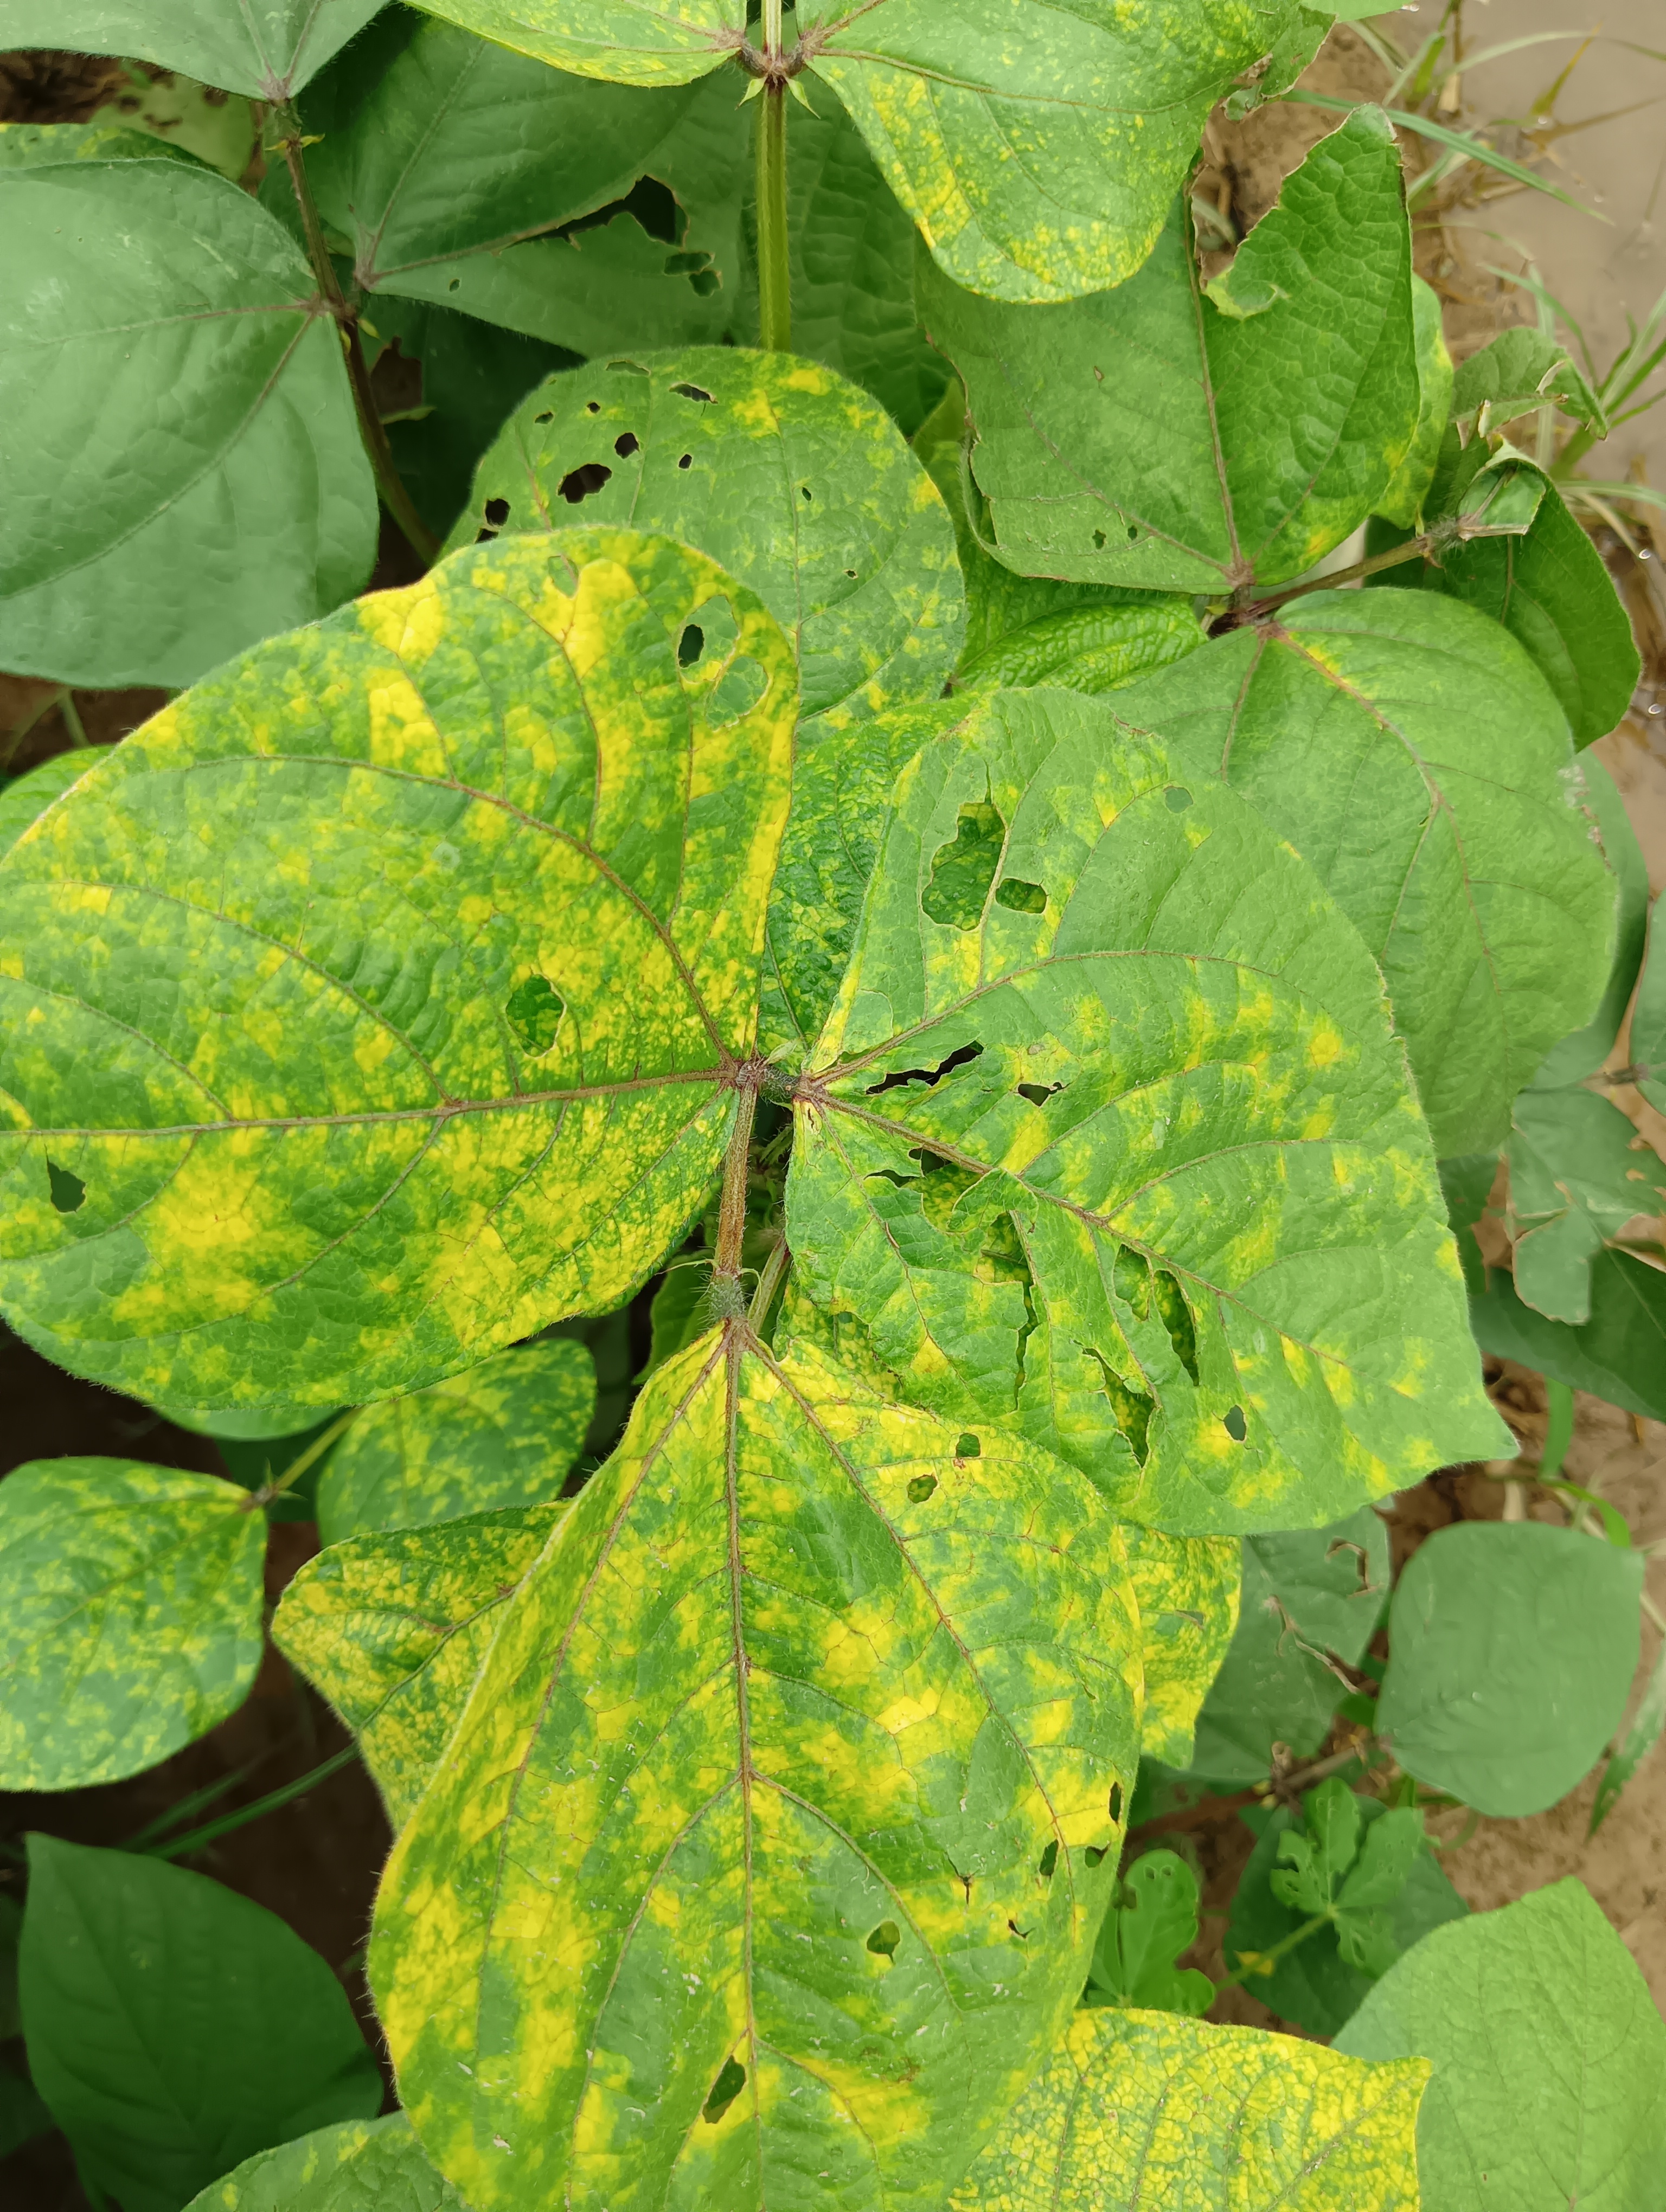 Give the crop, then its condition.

mungbean, yellow mosaic
